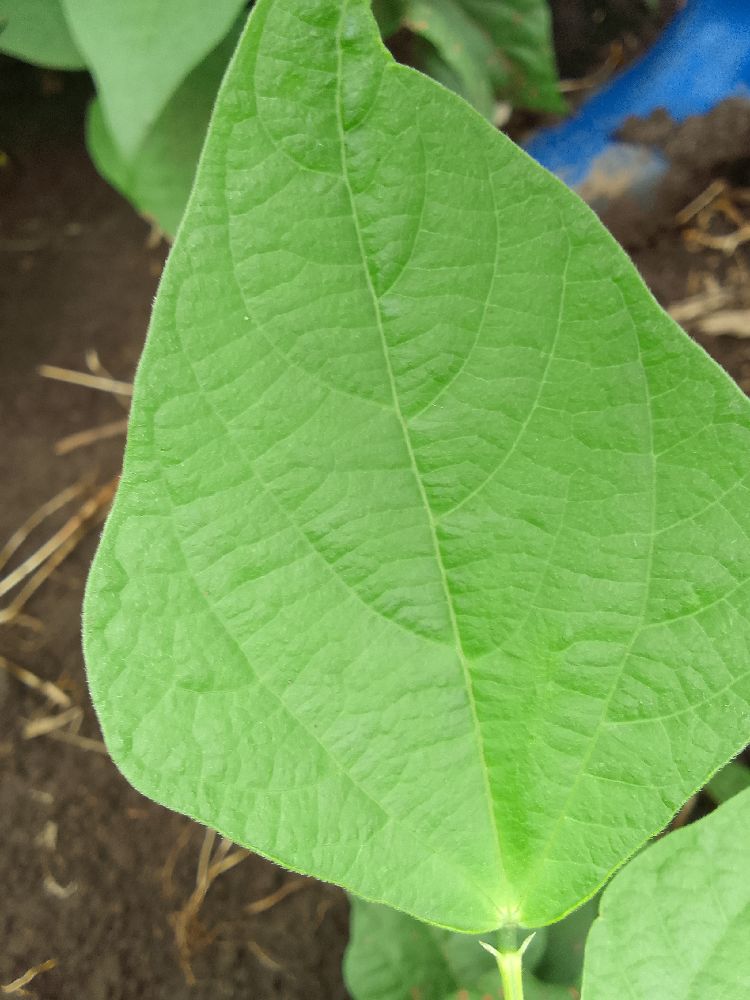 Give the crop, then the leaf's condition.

common bean, healthy
